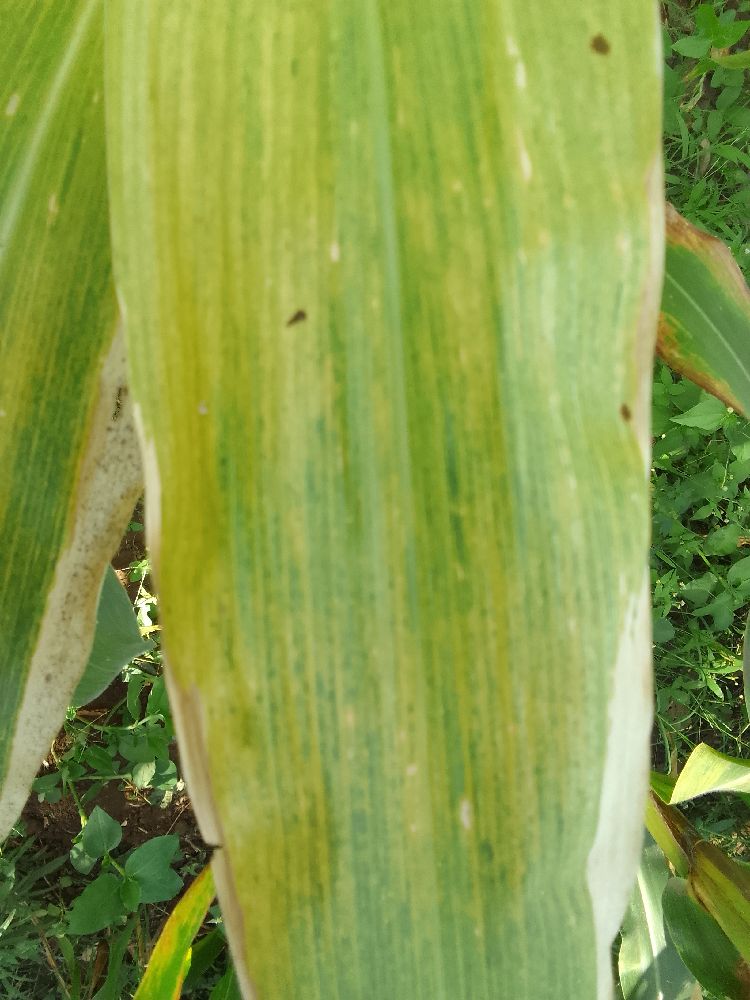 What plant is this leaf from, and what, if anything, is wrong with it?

maize, maize lethal necrosis
